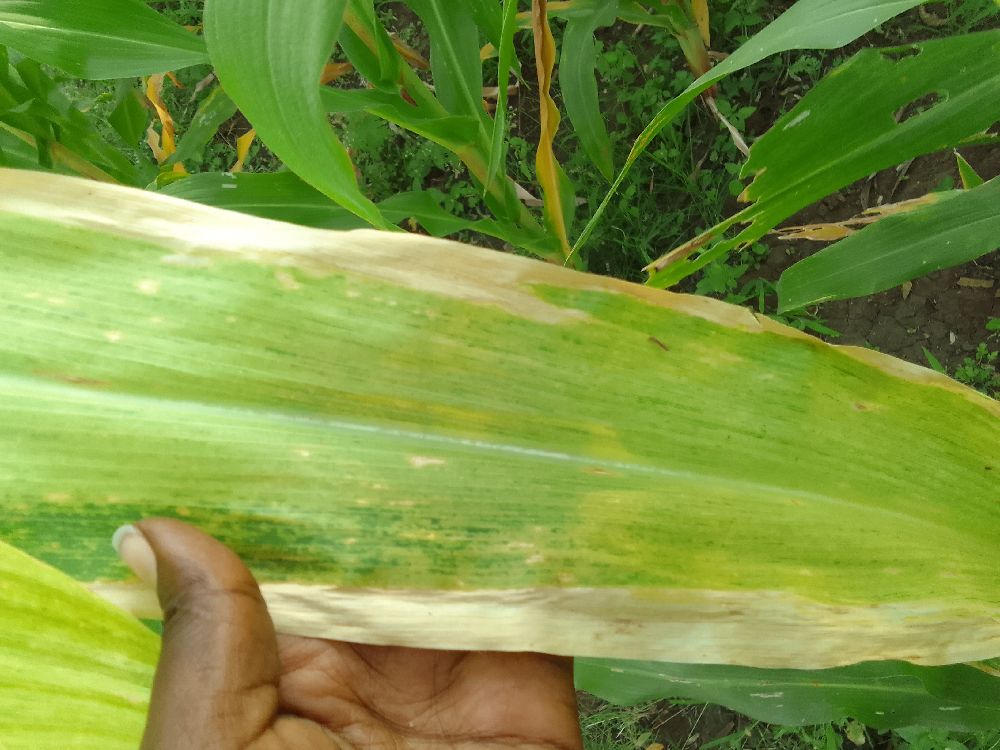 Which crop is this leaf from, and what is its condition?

maize, maize lethal necrosis
